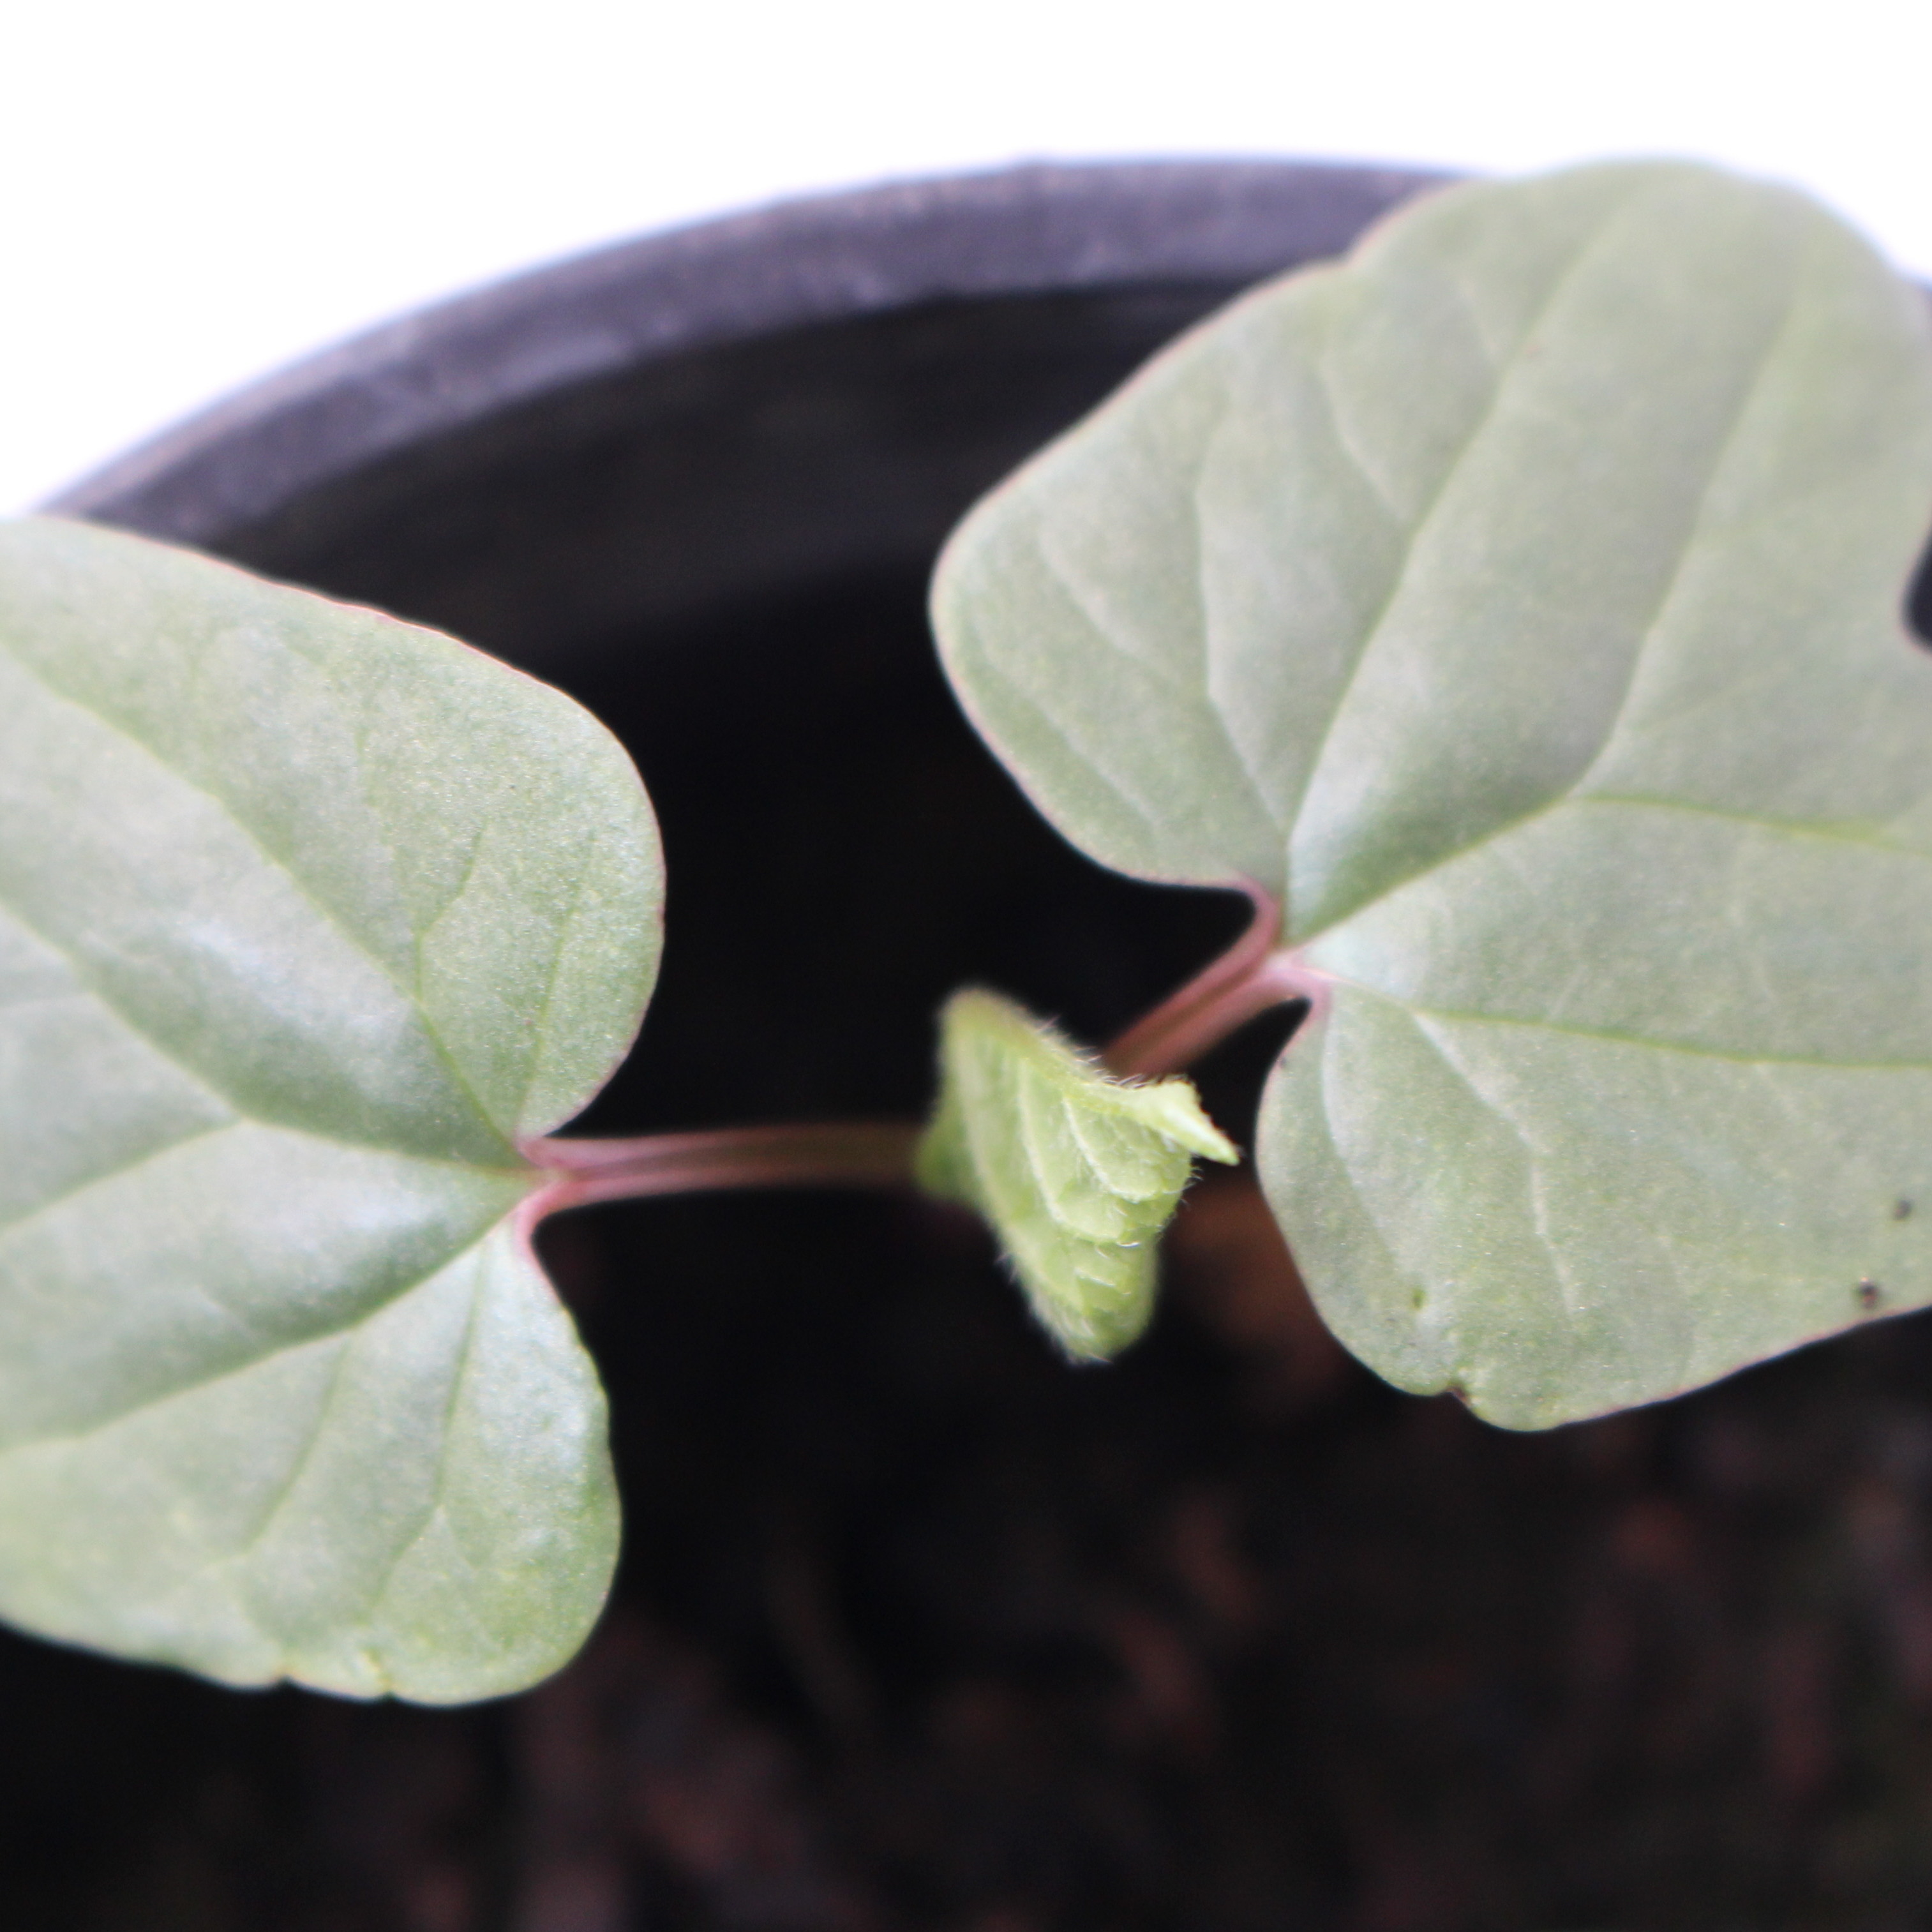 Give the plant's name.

Convolvulus arvensis
